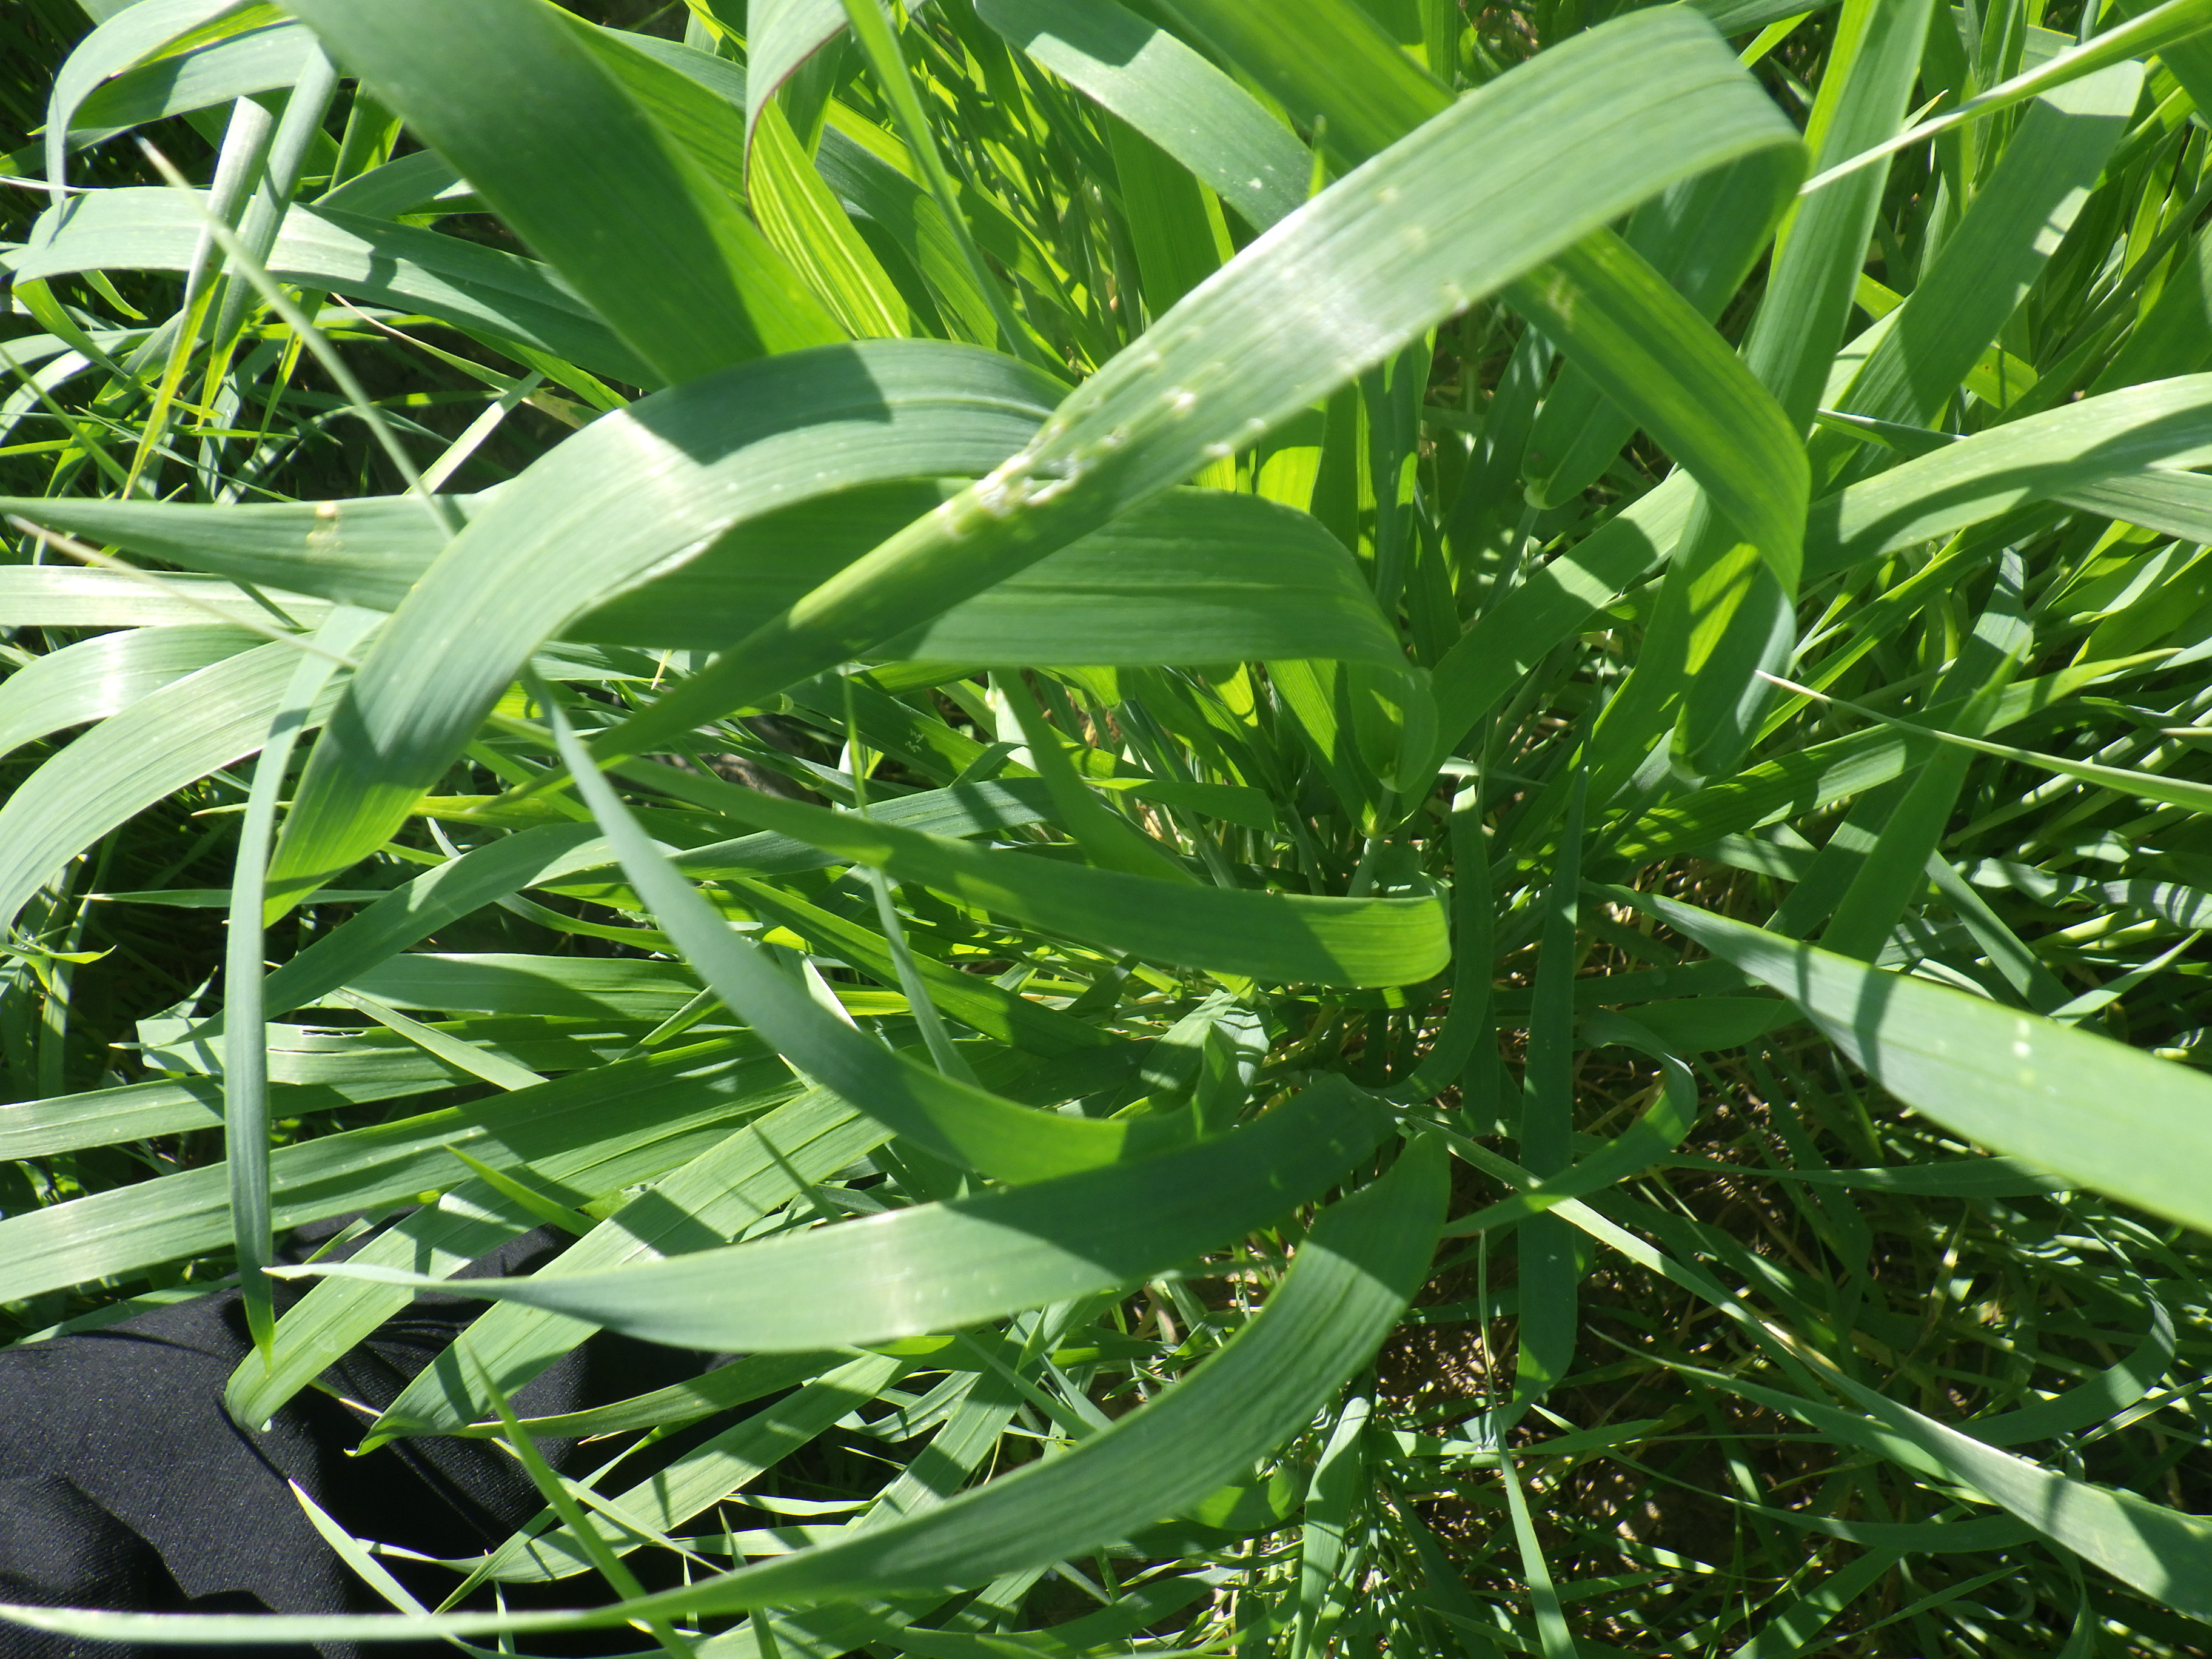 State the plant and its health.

emmer, phytophagous
